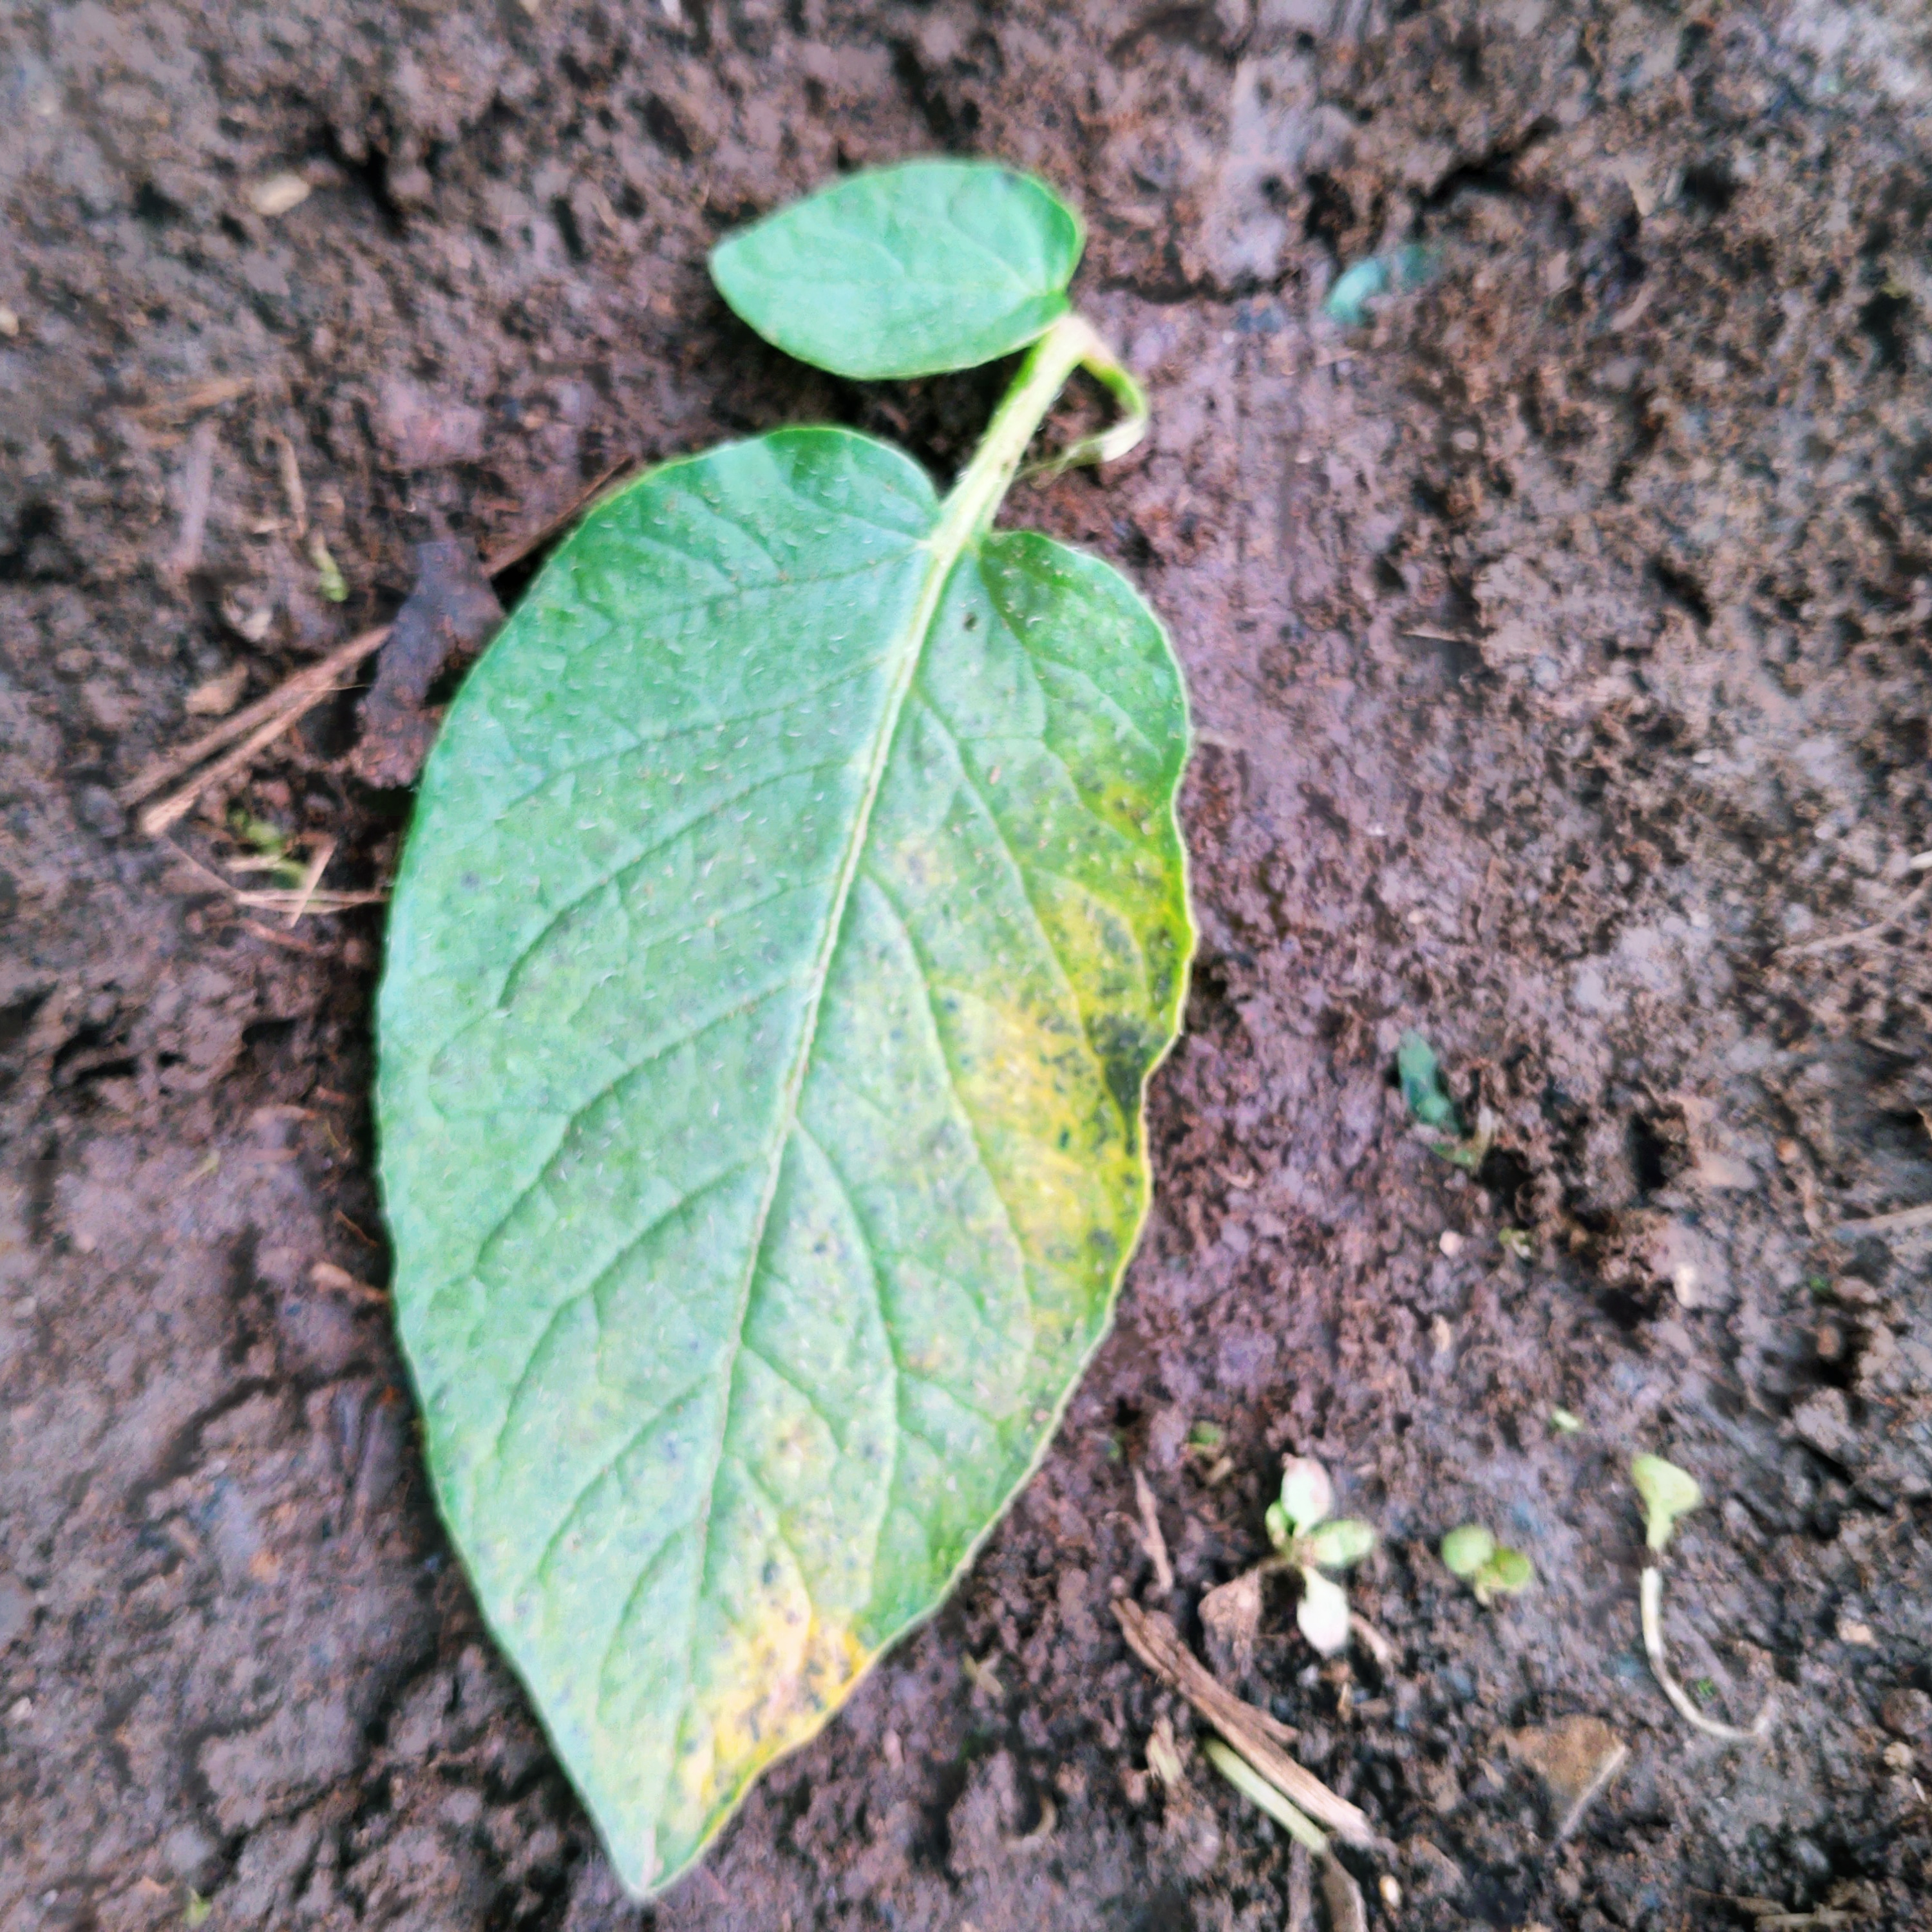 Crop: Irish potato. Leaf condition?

late blight
